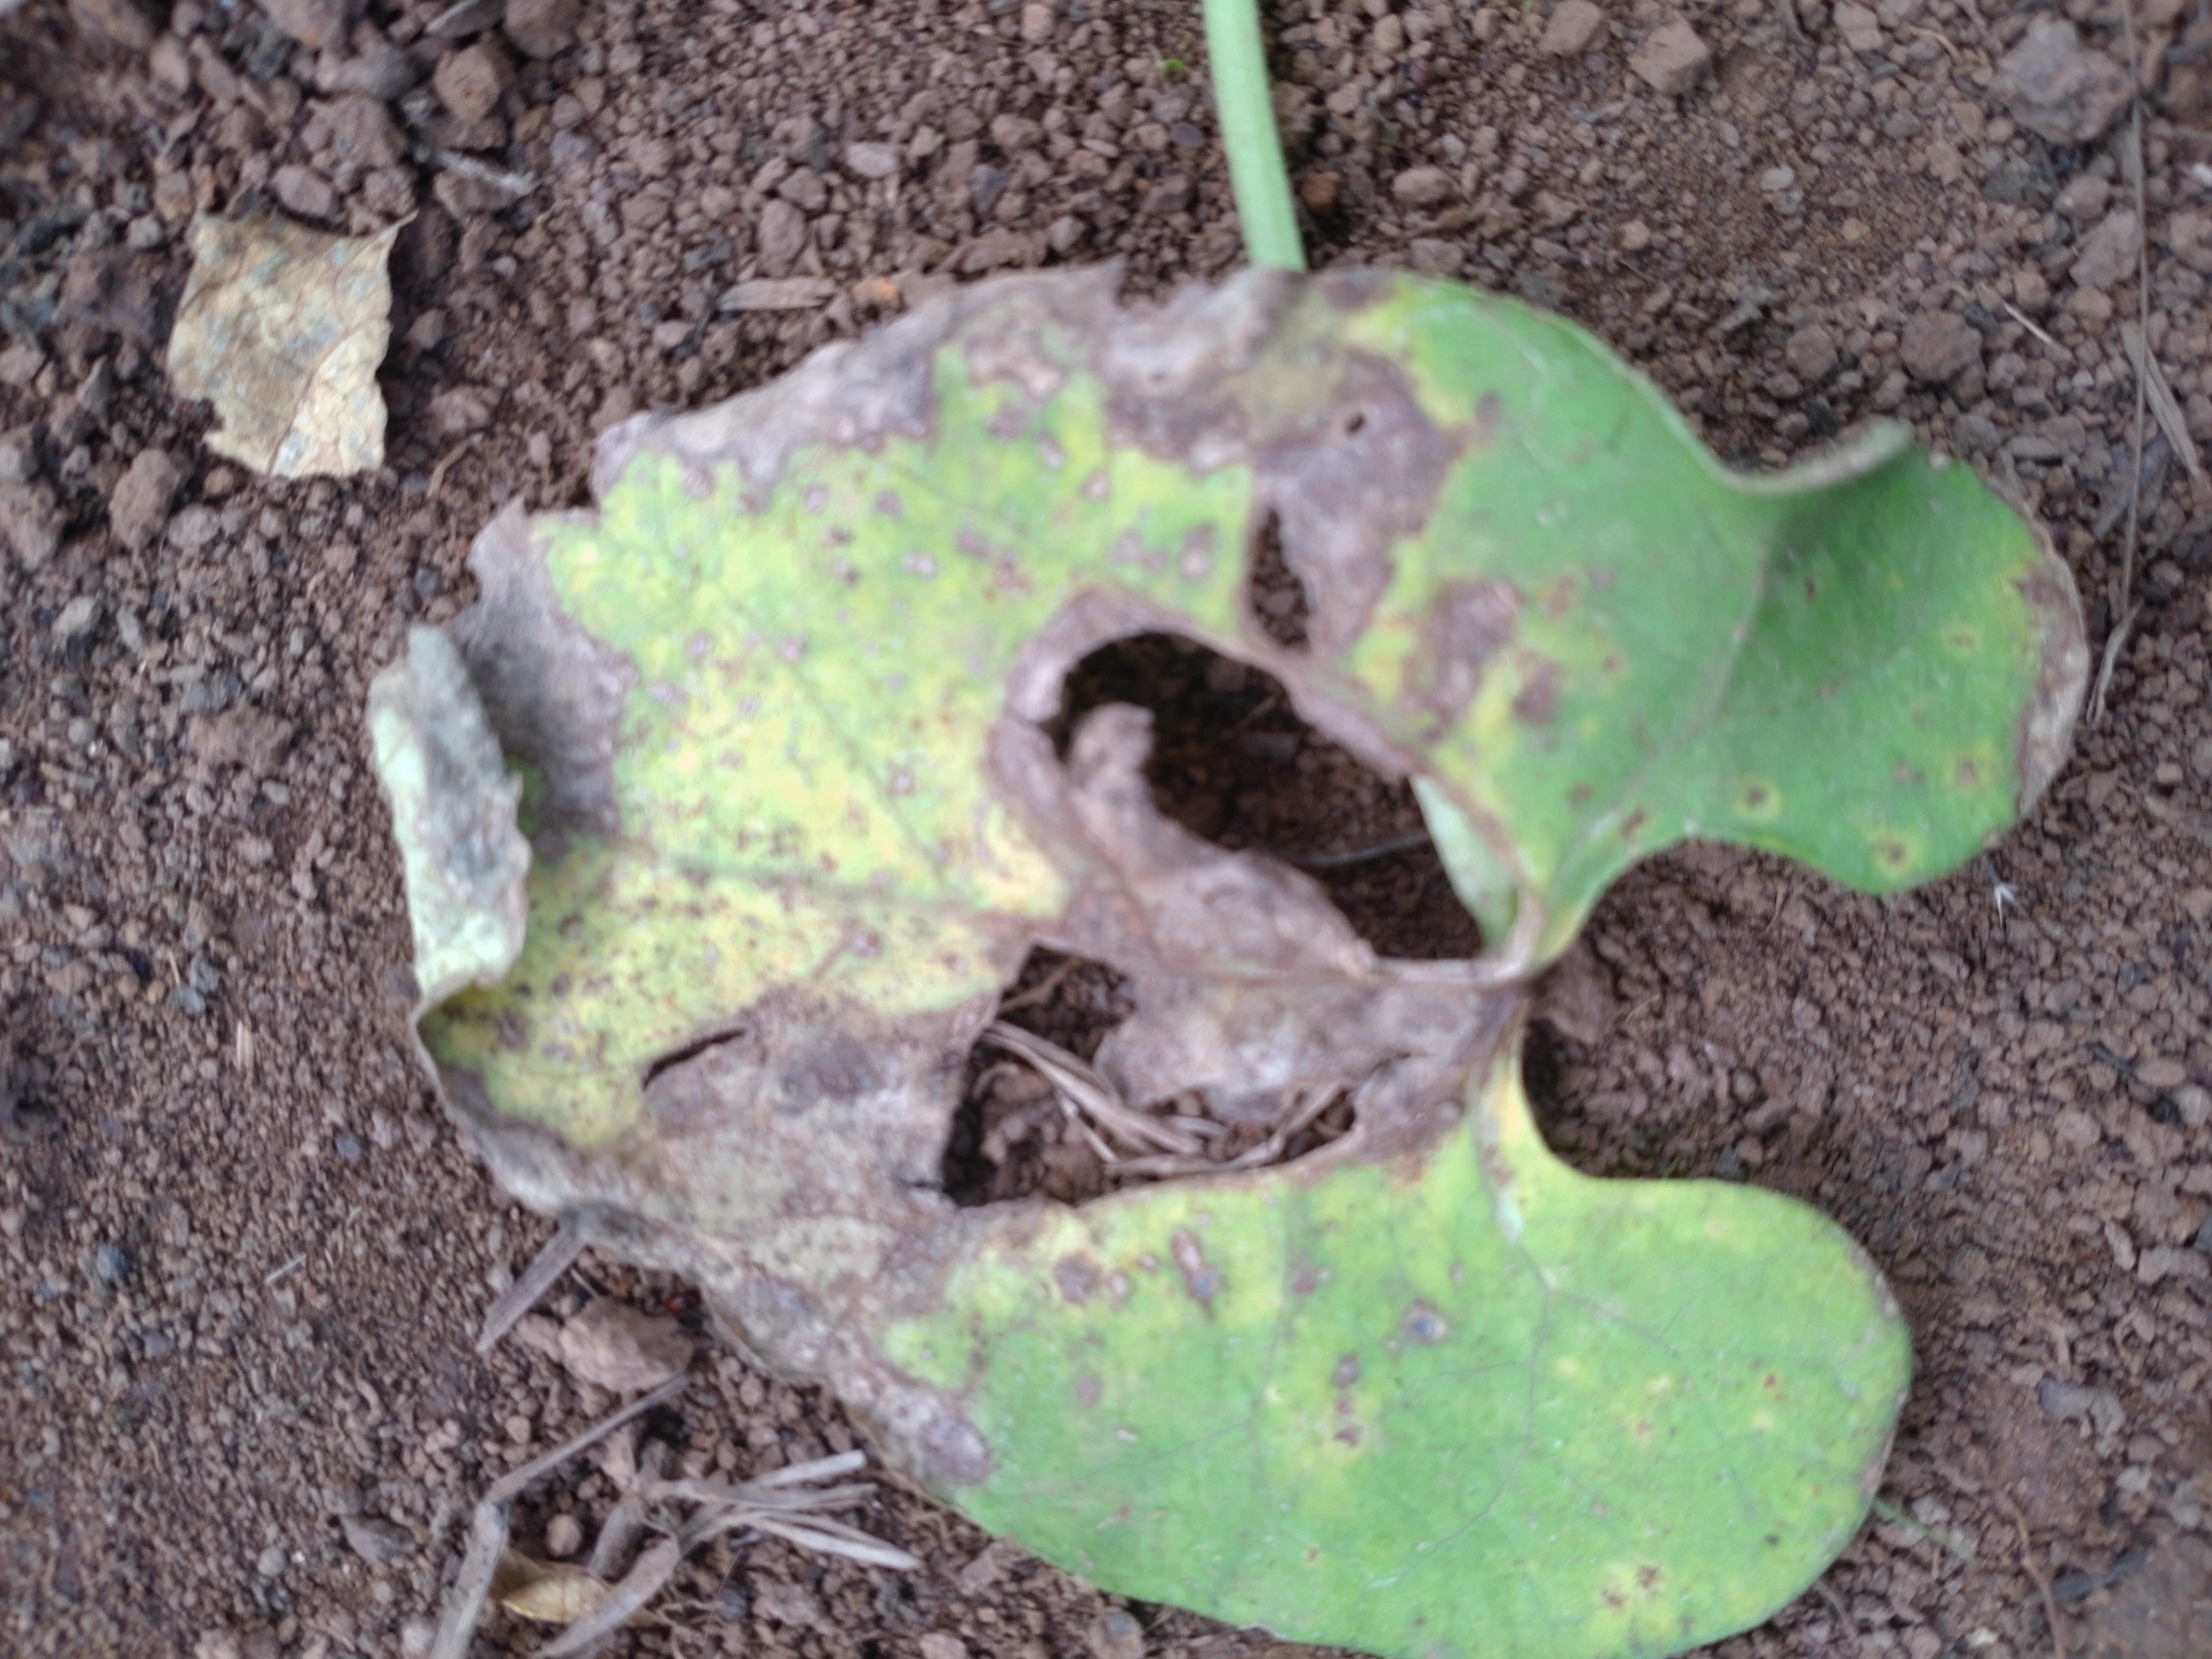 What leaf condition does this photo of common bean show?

anthracnose
